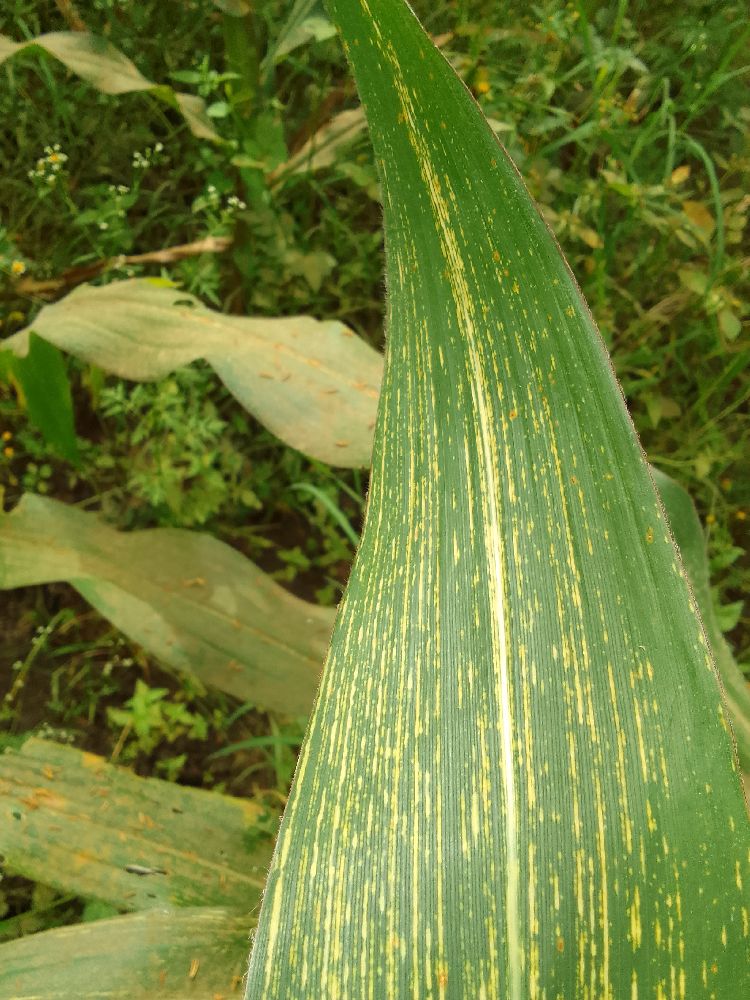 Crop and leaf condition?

maize, maize streak virus
